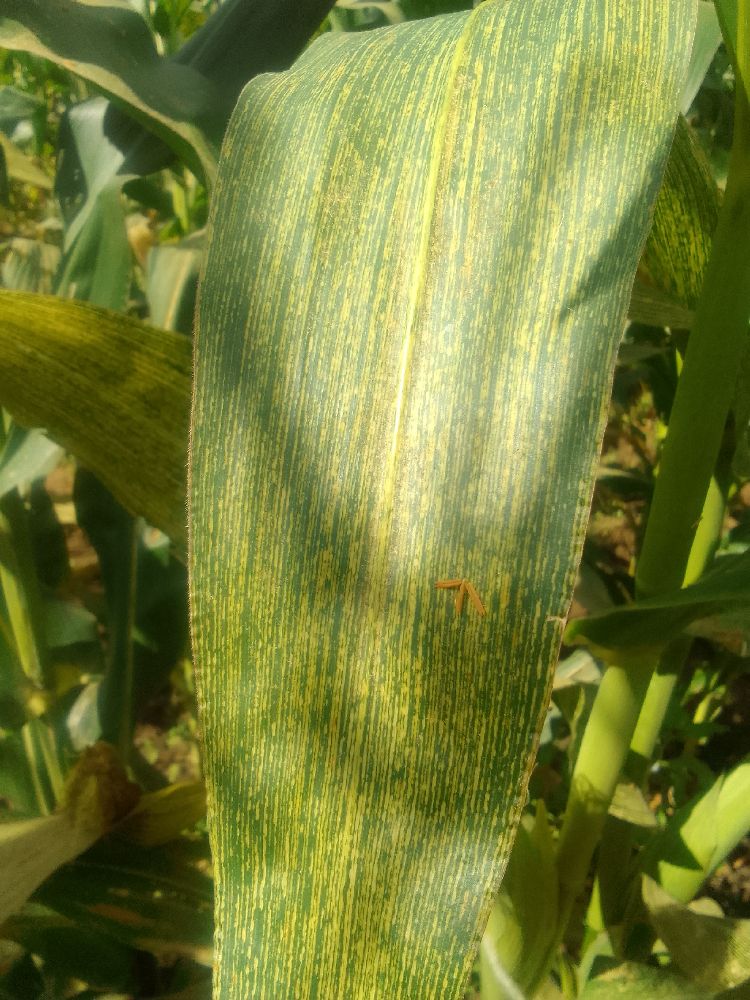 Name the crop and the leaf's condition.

maize, maize streak virus
